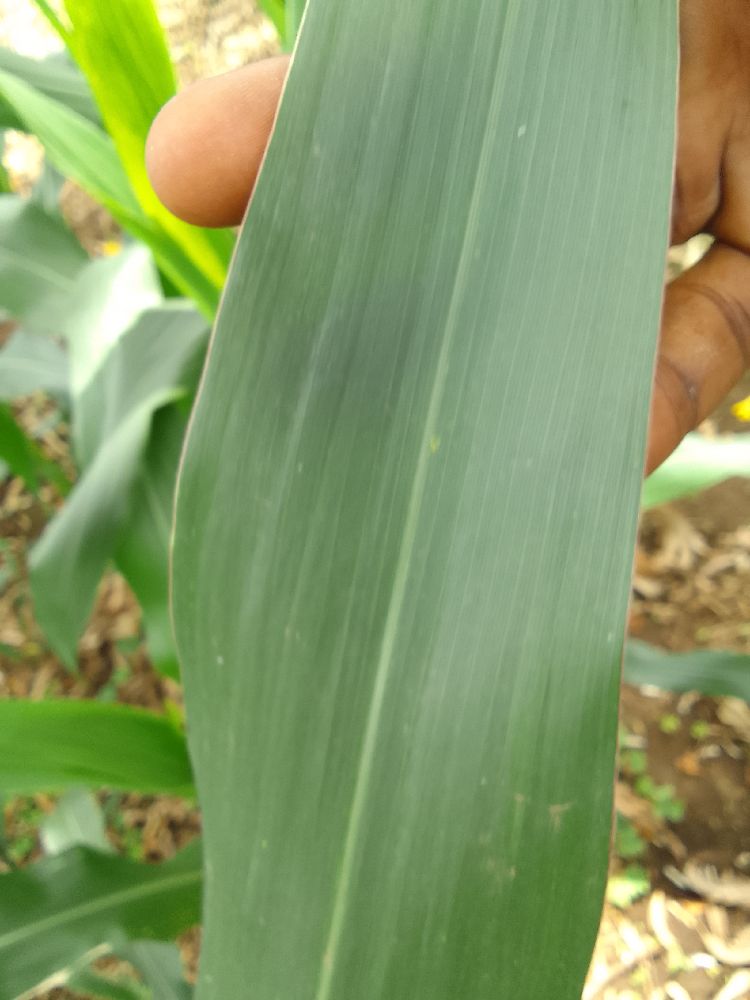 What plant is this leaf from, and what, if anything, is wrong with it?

maize, healthy
